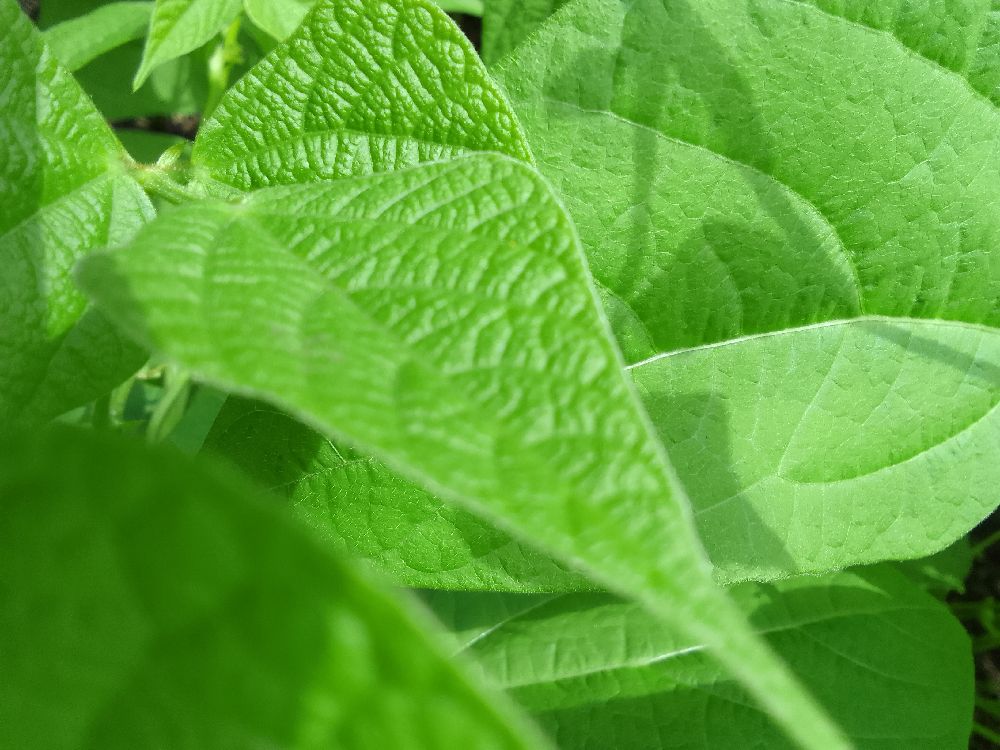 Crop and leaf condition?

common bean, healthy
